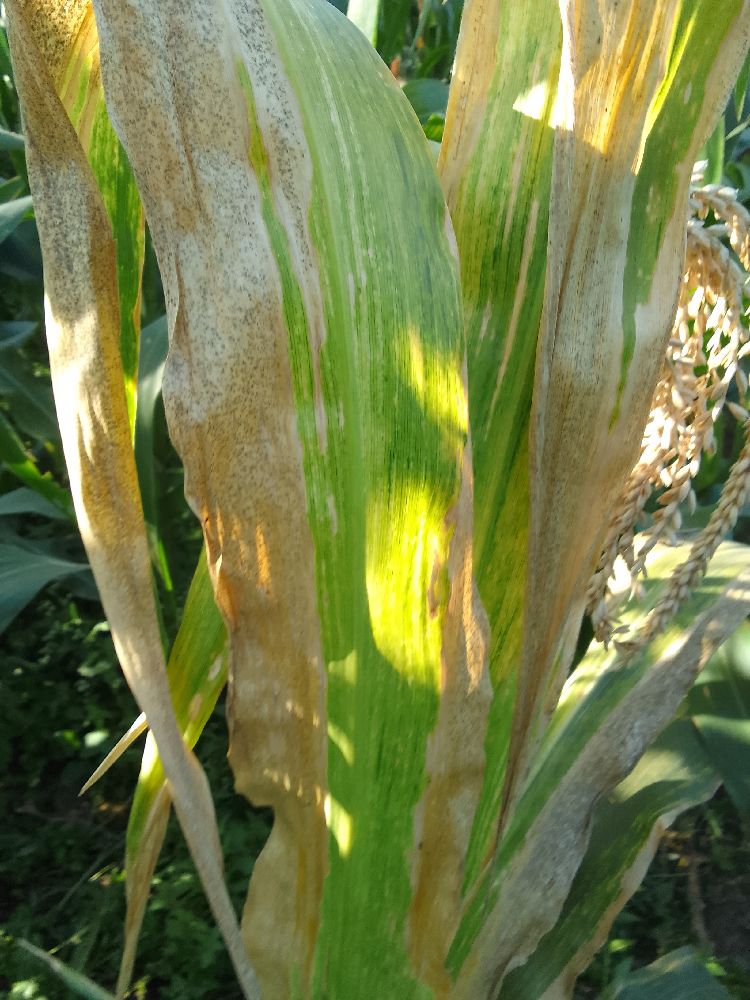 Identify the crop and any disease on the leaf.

maize, maize lethal necrosis
